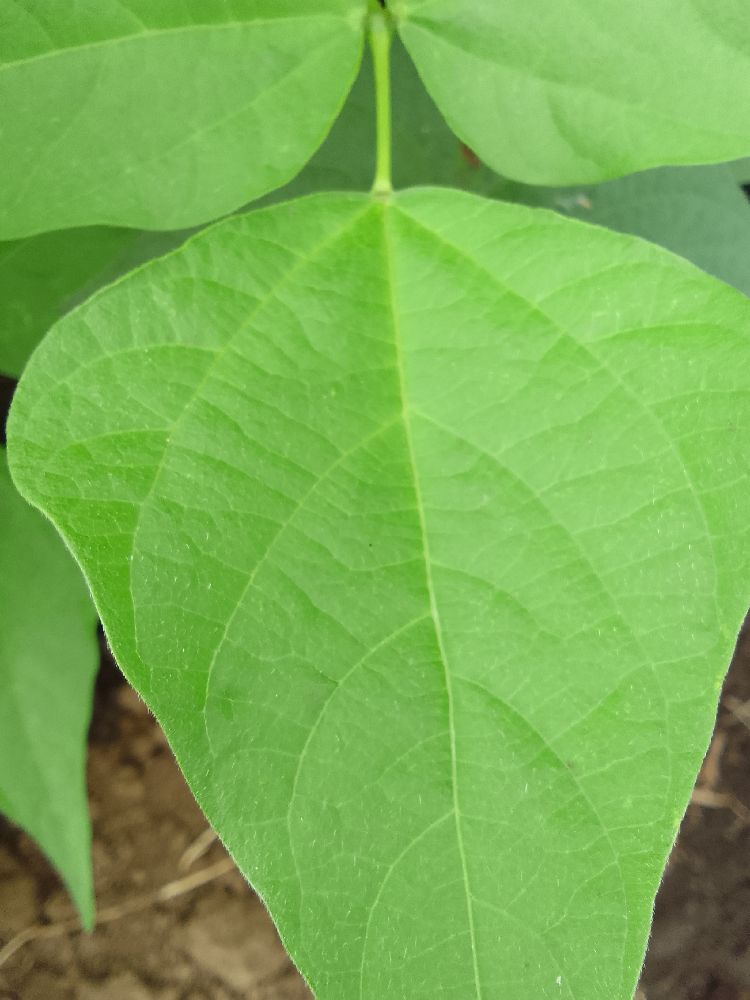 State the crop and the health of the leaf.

common bean, healthy
